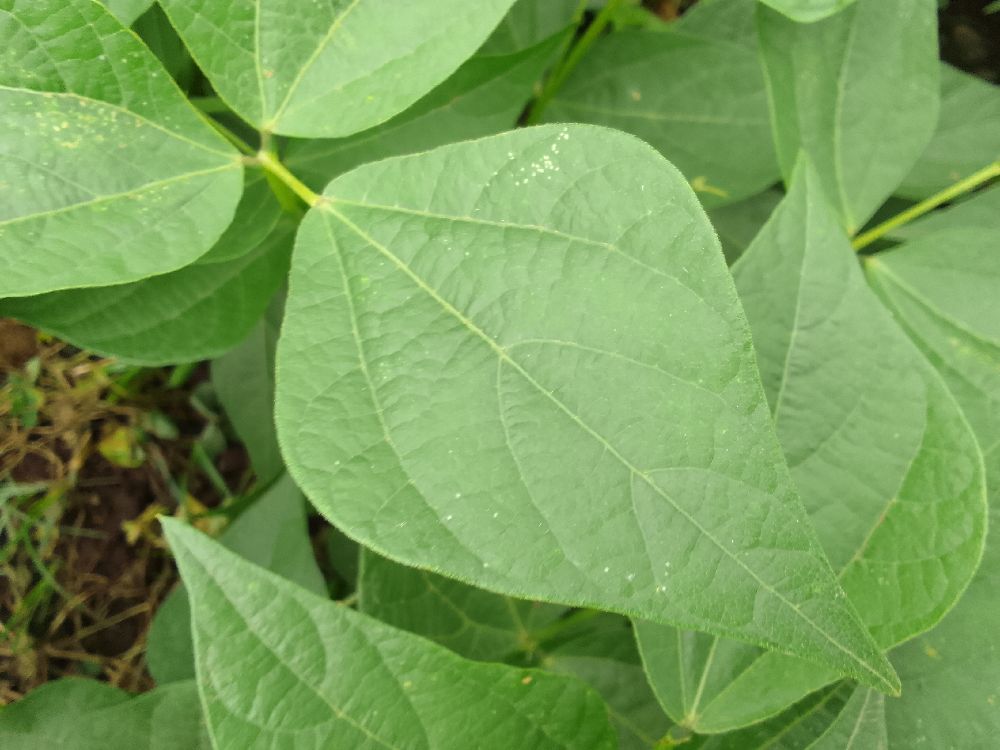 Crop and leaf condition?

common bean, healthy
